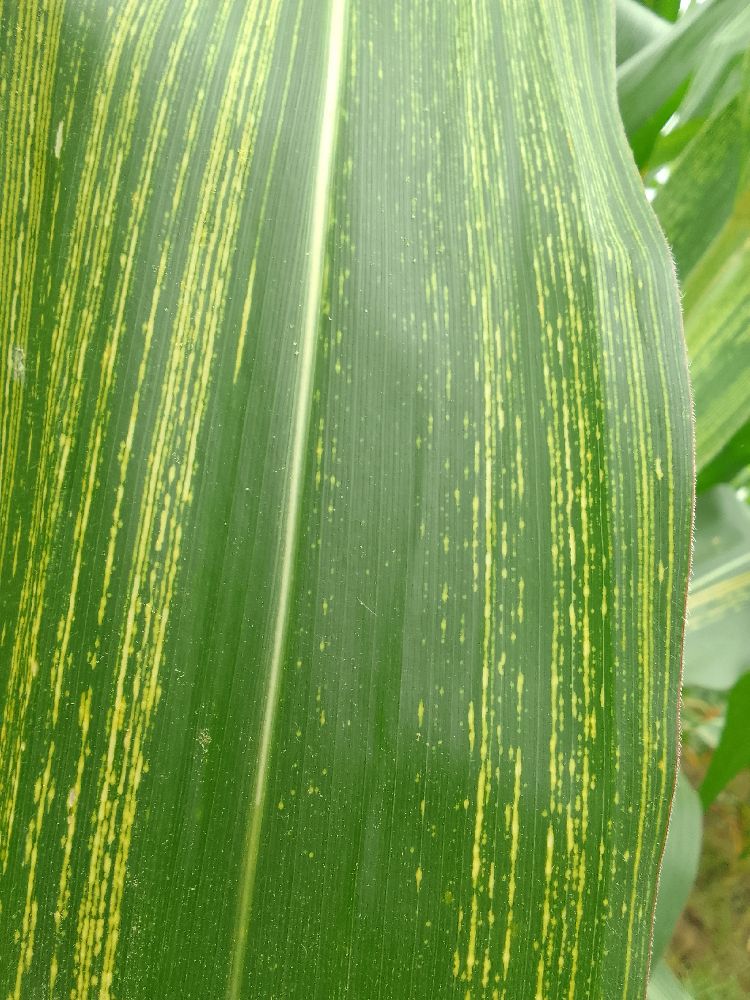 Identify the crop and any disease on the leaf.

maize, maize streak virus
